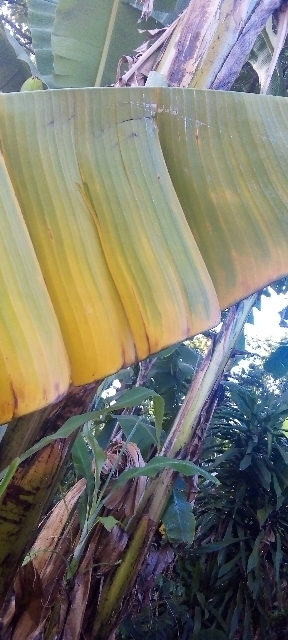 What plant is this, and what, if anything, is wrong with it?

banana, fusarium wilt race 1
